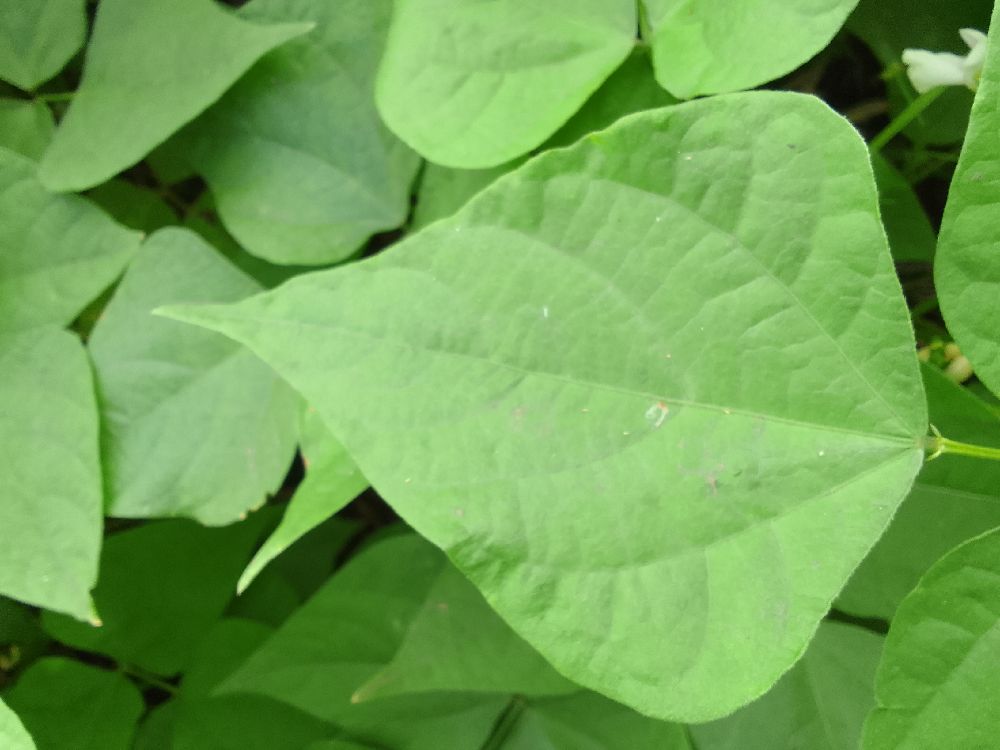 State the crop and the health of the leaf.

common bean, healthy
